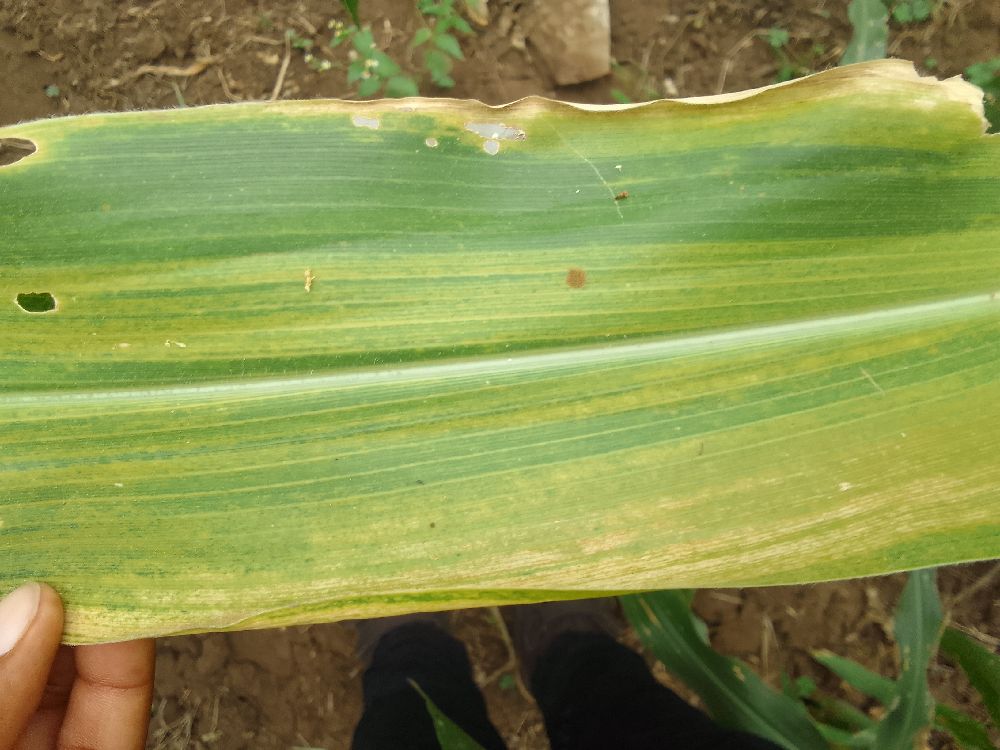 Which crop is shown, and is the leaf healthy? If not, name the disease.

maize, maize lethal necrosis
